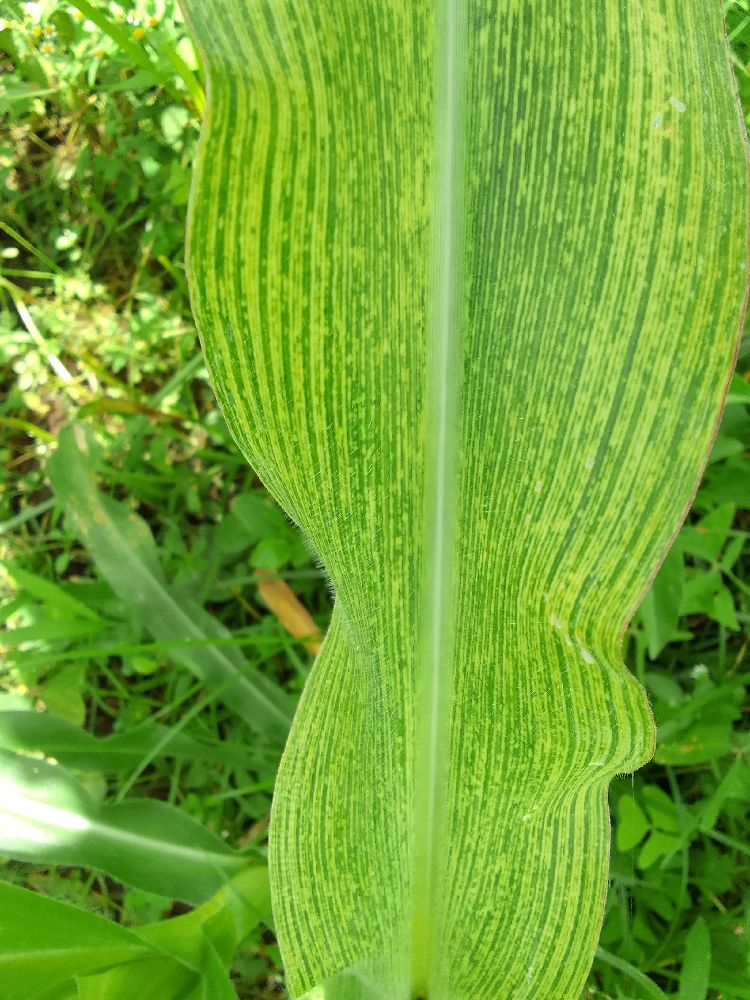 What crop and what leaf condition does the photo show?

maize, maize streak virus
